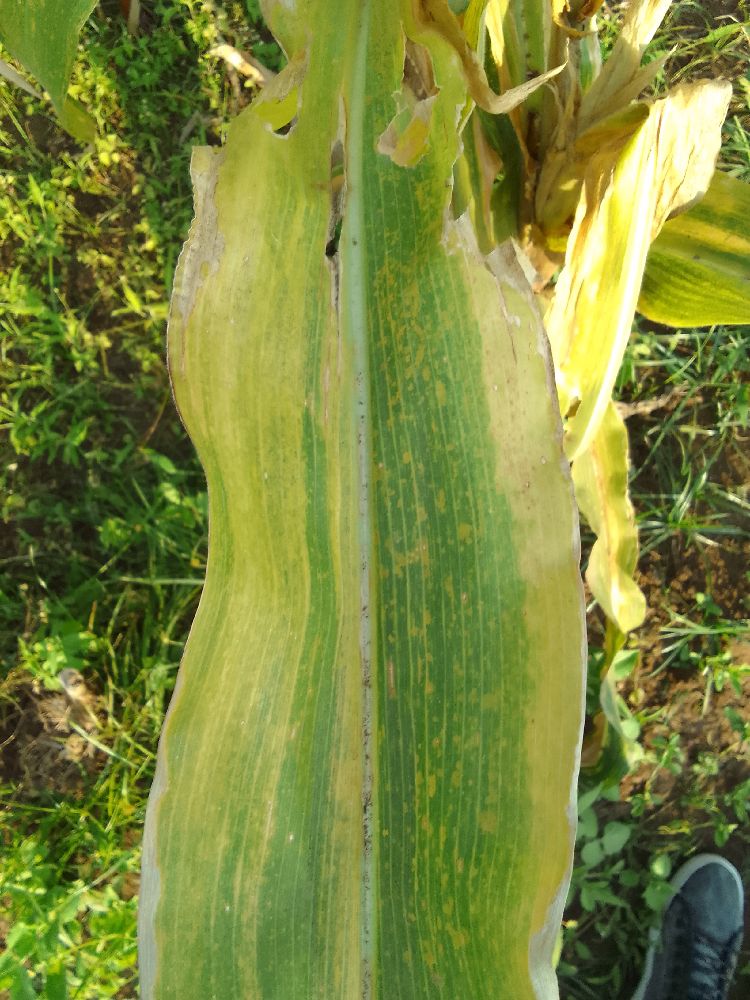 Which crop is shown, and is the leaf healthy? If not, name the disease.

maize, maize lethal necrosis
